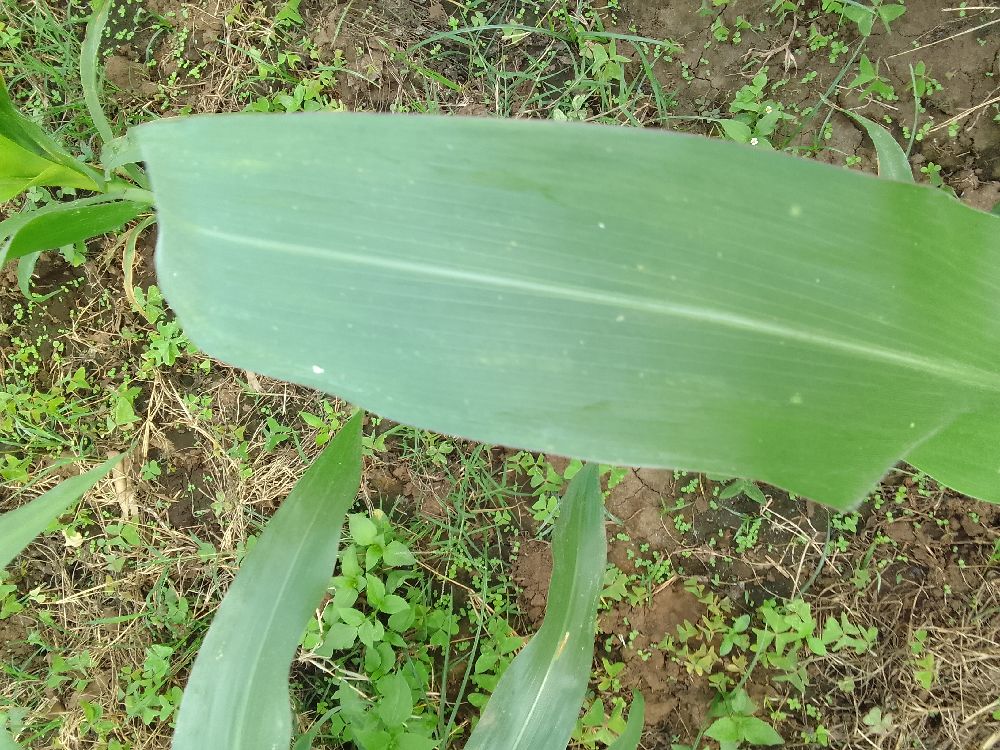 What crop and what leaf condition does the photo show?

maize, healthy
